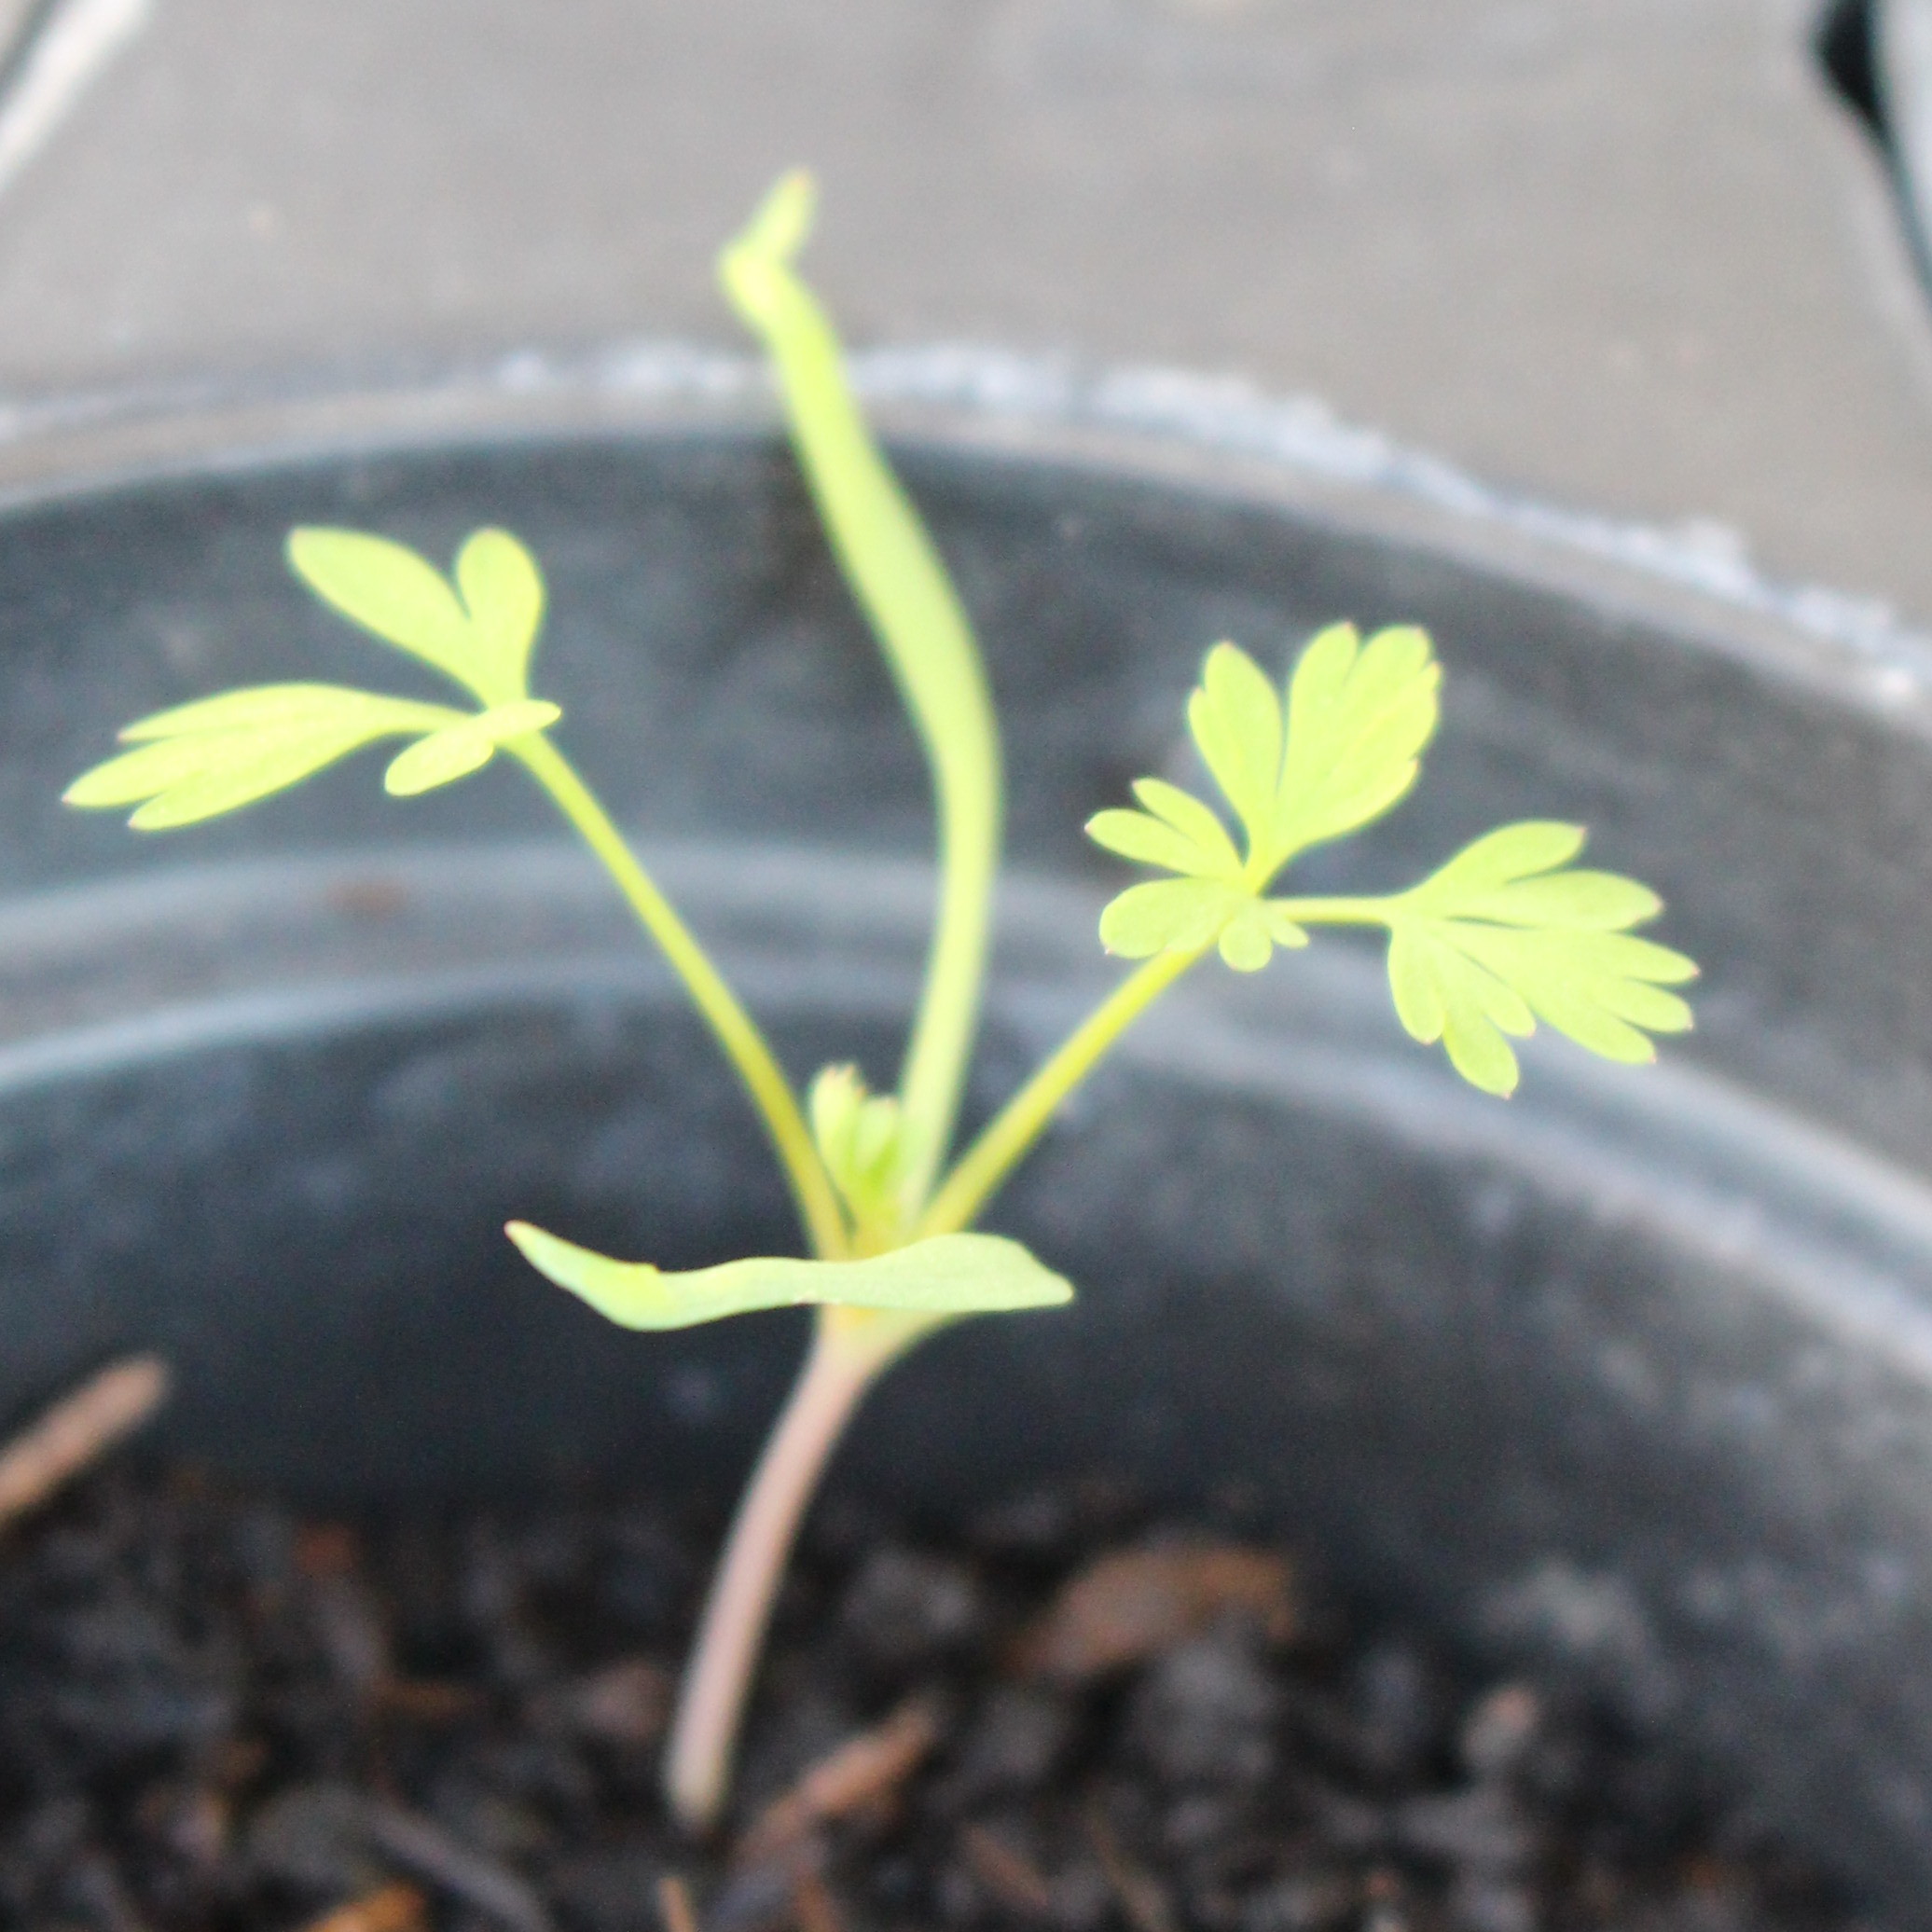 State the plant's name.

Fumaria officinalis
